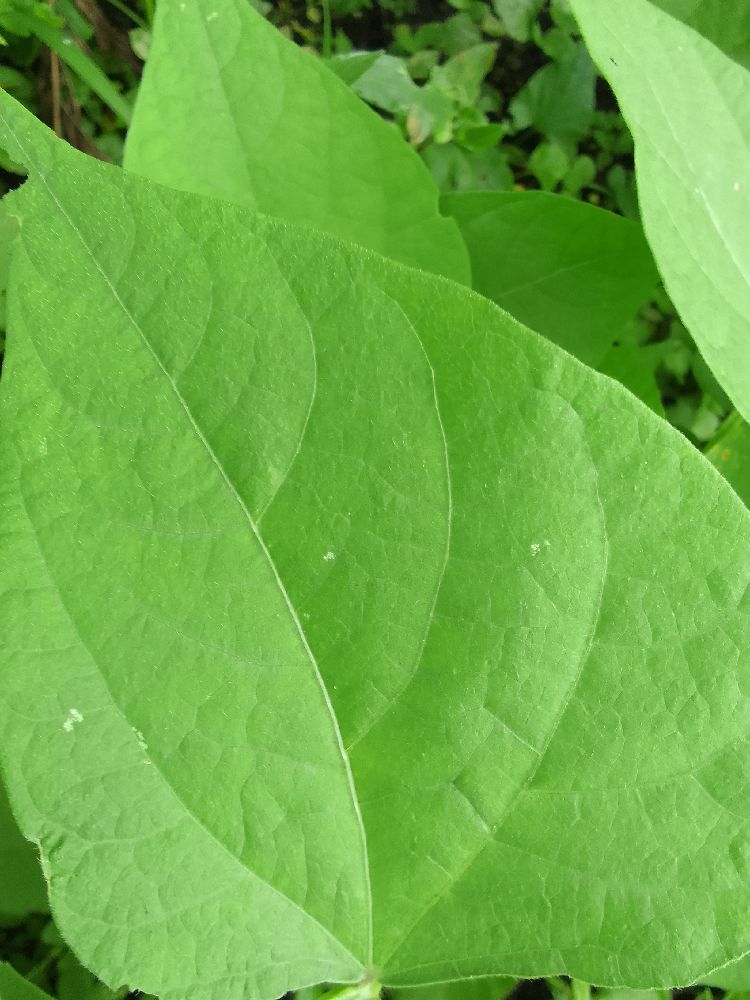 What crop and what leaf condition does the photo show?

common bean, healthy
